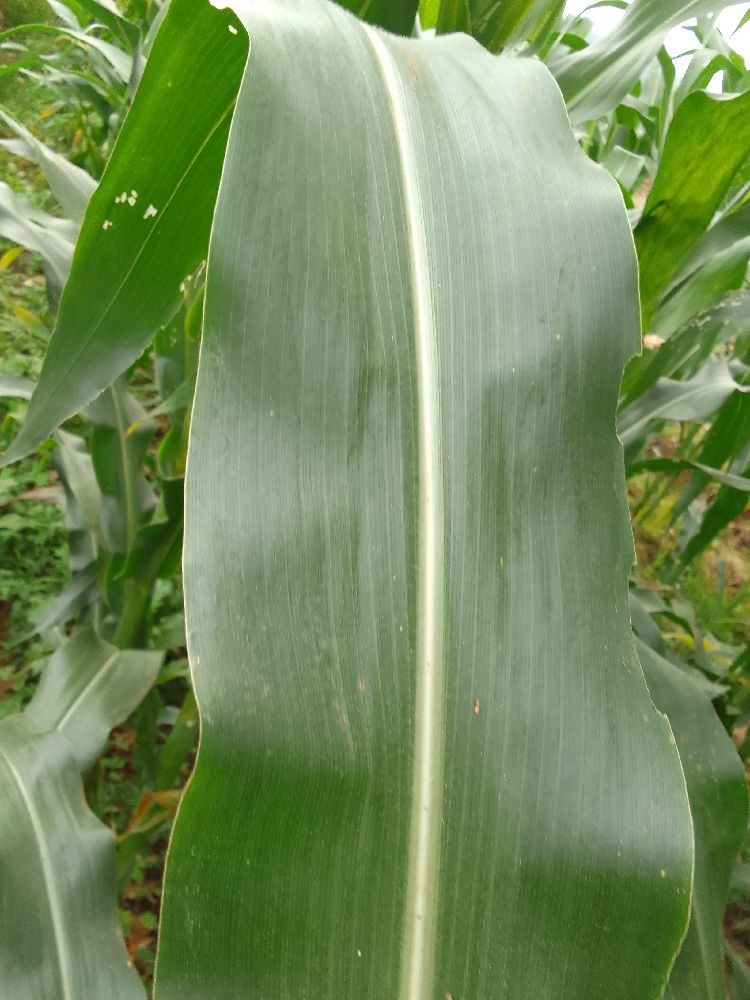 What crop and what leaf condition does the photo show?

maize, healthy
